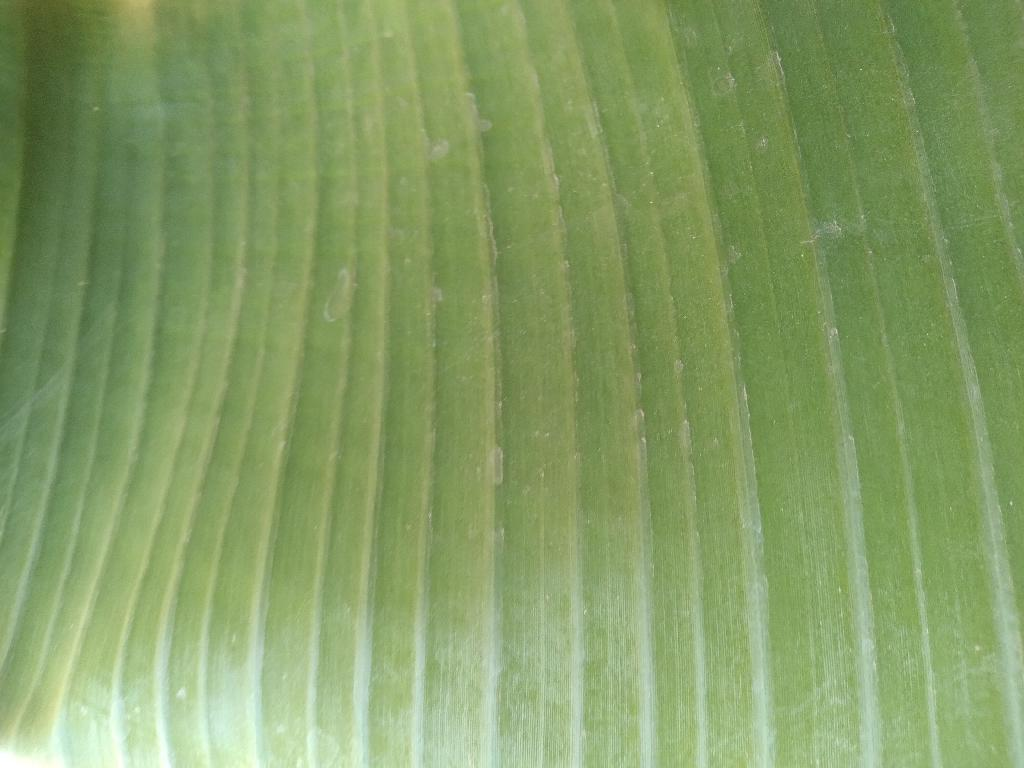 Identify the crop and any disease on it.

banana, healthy
